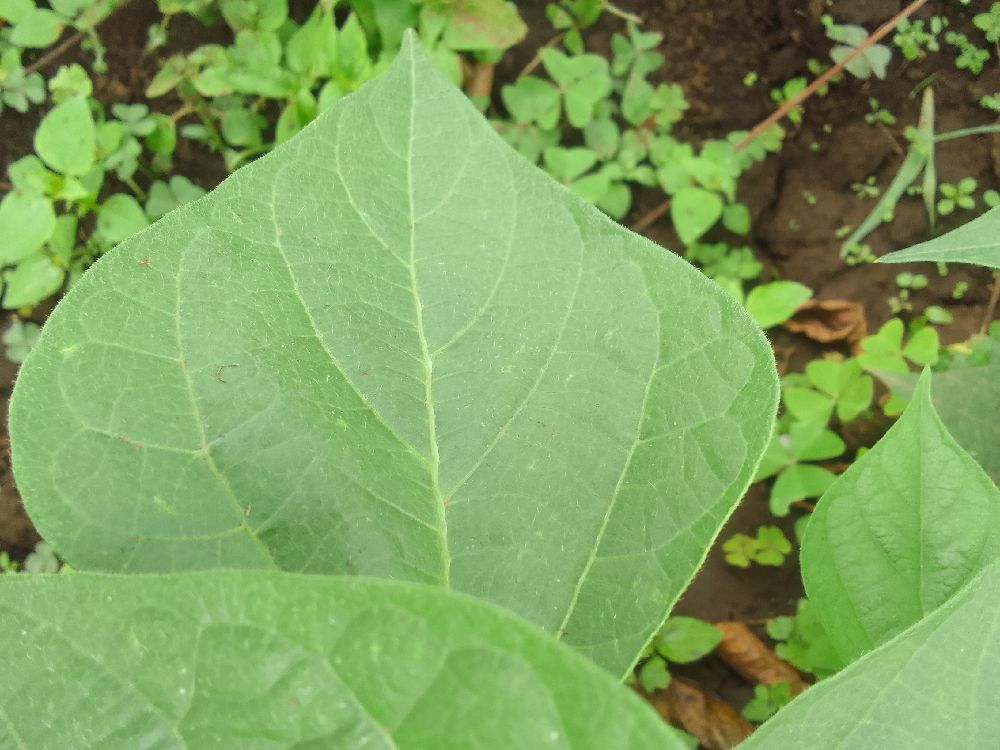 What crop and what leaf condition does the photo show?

common bean, healthy
